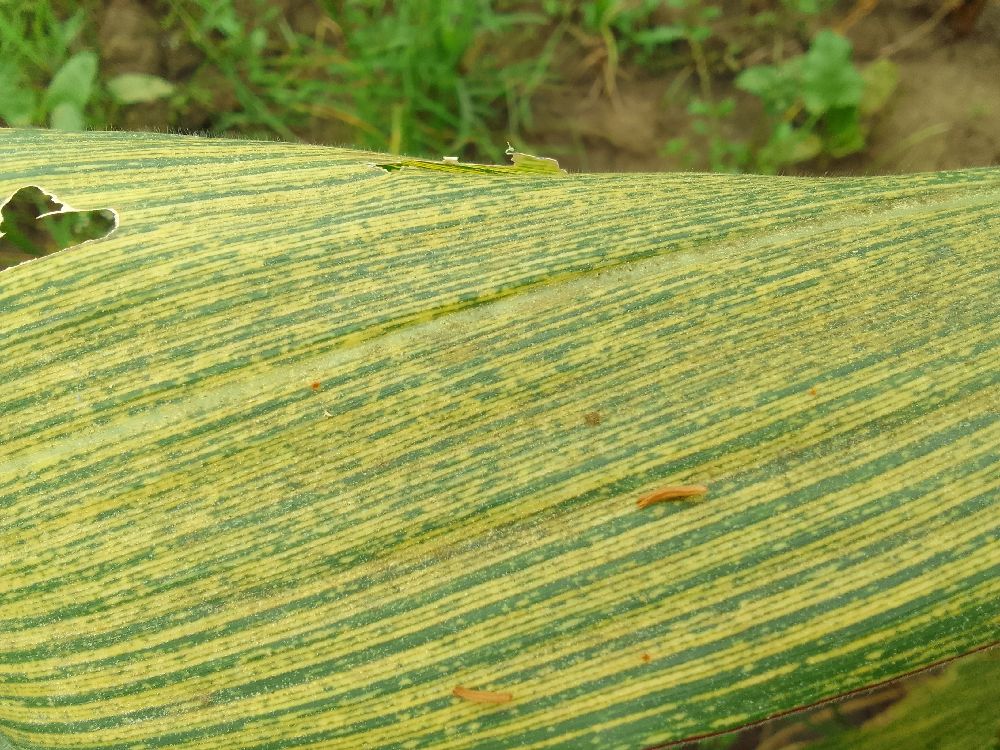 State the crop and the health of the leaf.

maize, maize streak virus
